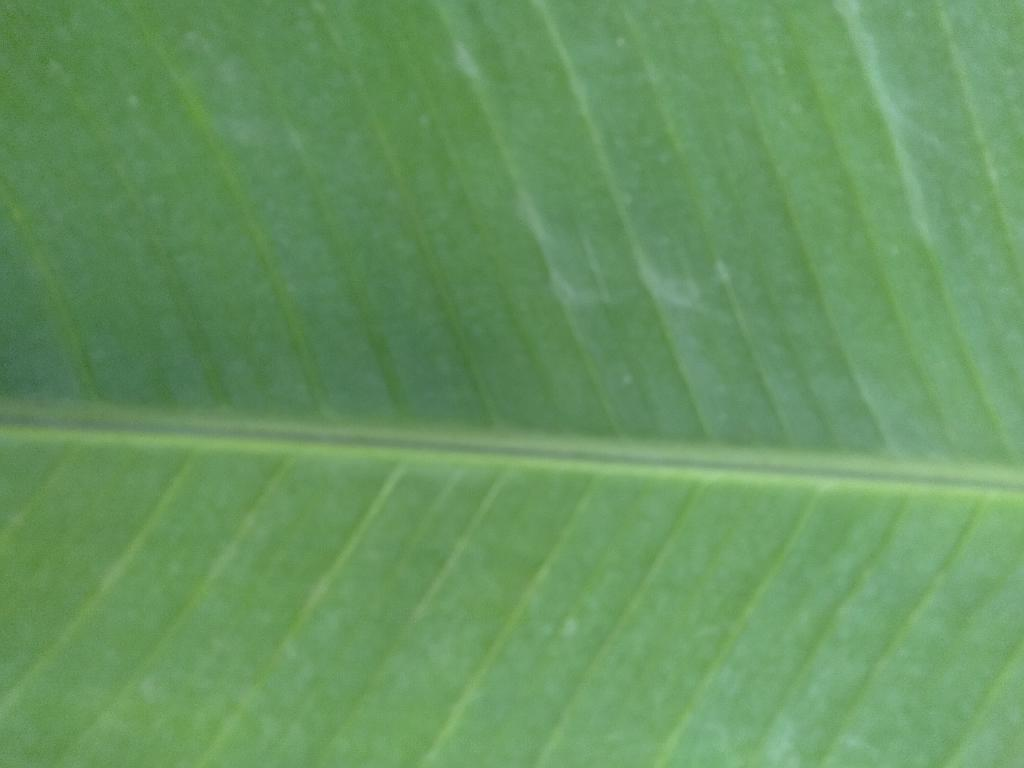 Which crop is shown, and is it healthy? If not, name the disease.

banana, healthy
